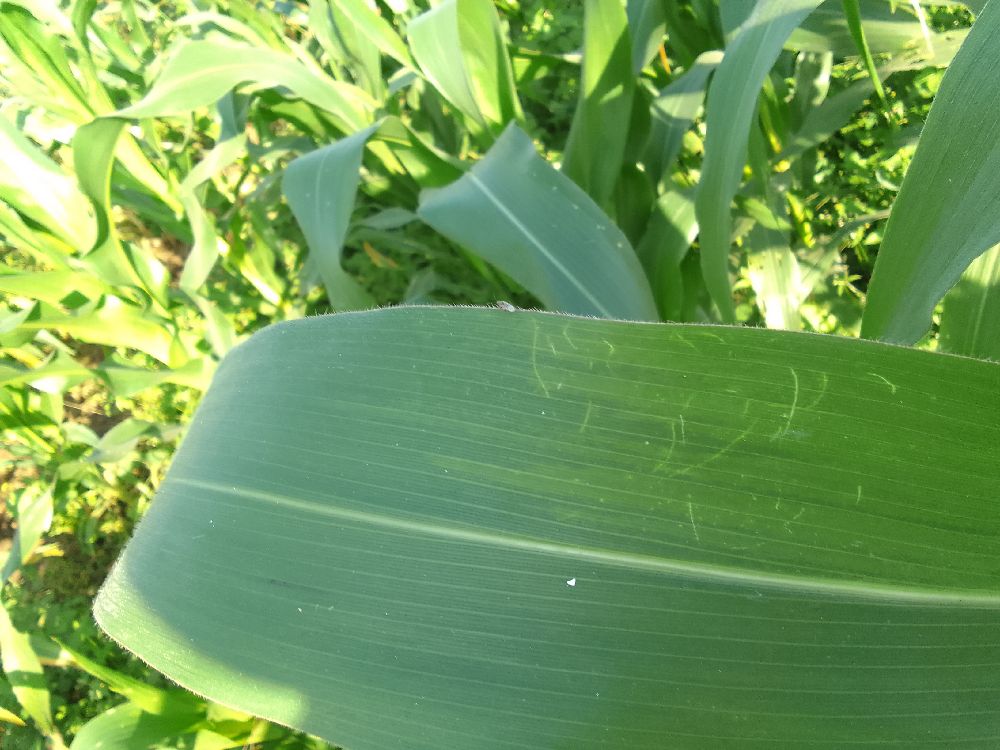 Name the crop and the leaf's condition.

maize, healthy
